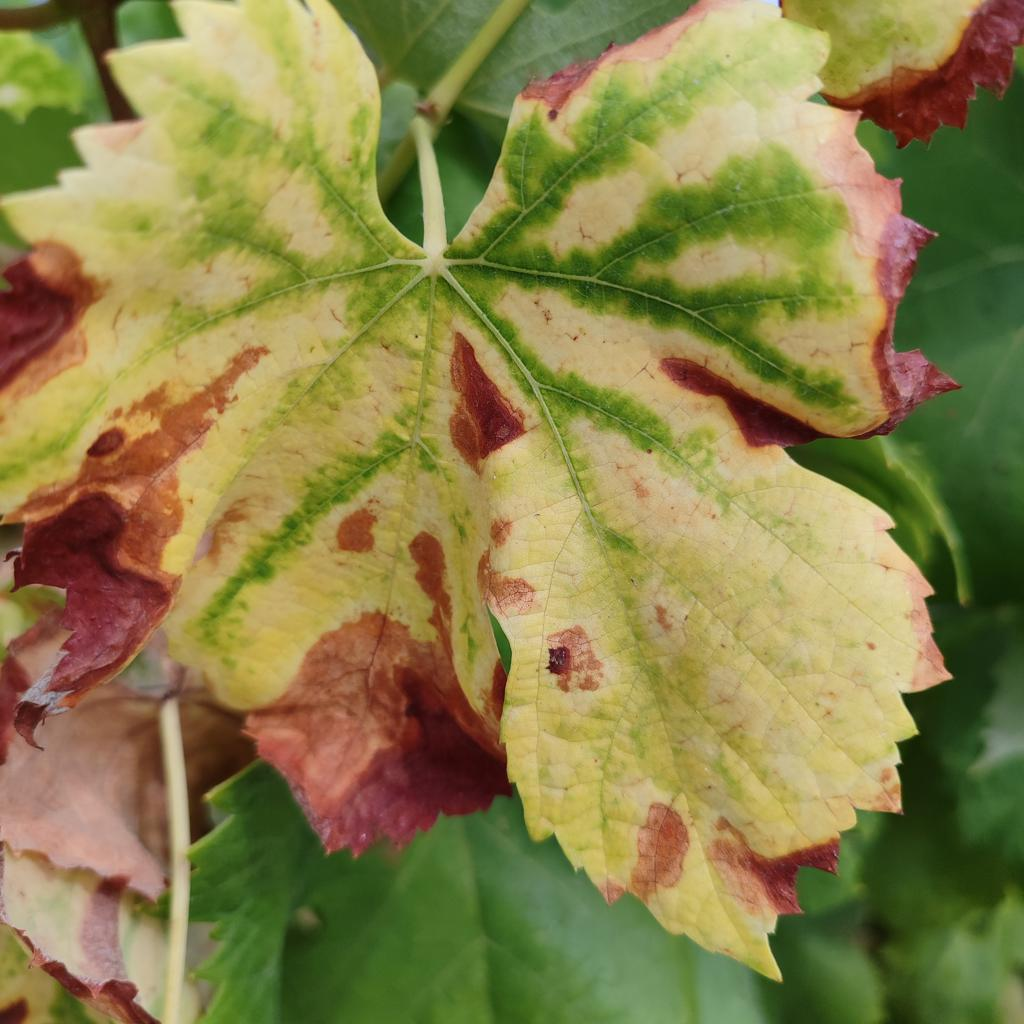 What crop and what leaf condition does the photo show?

grapevine, esca complex
